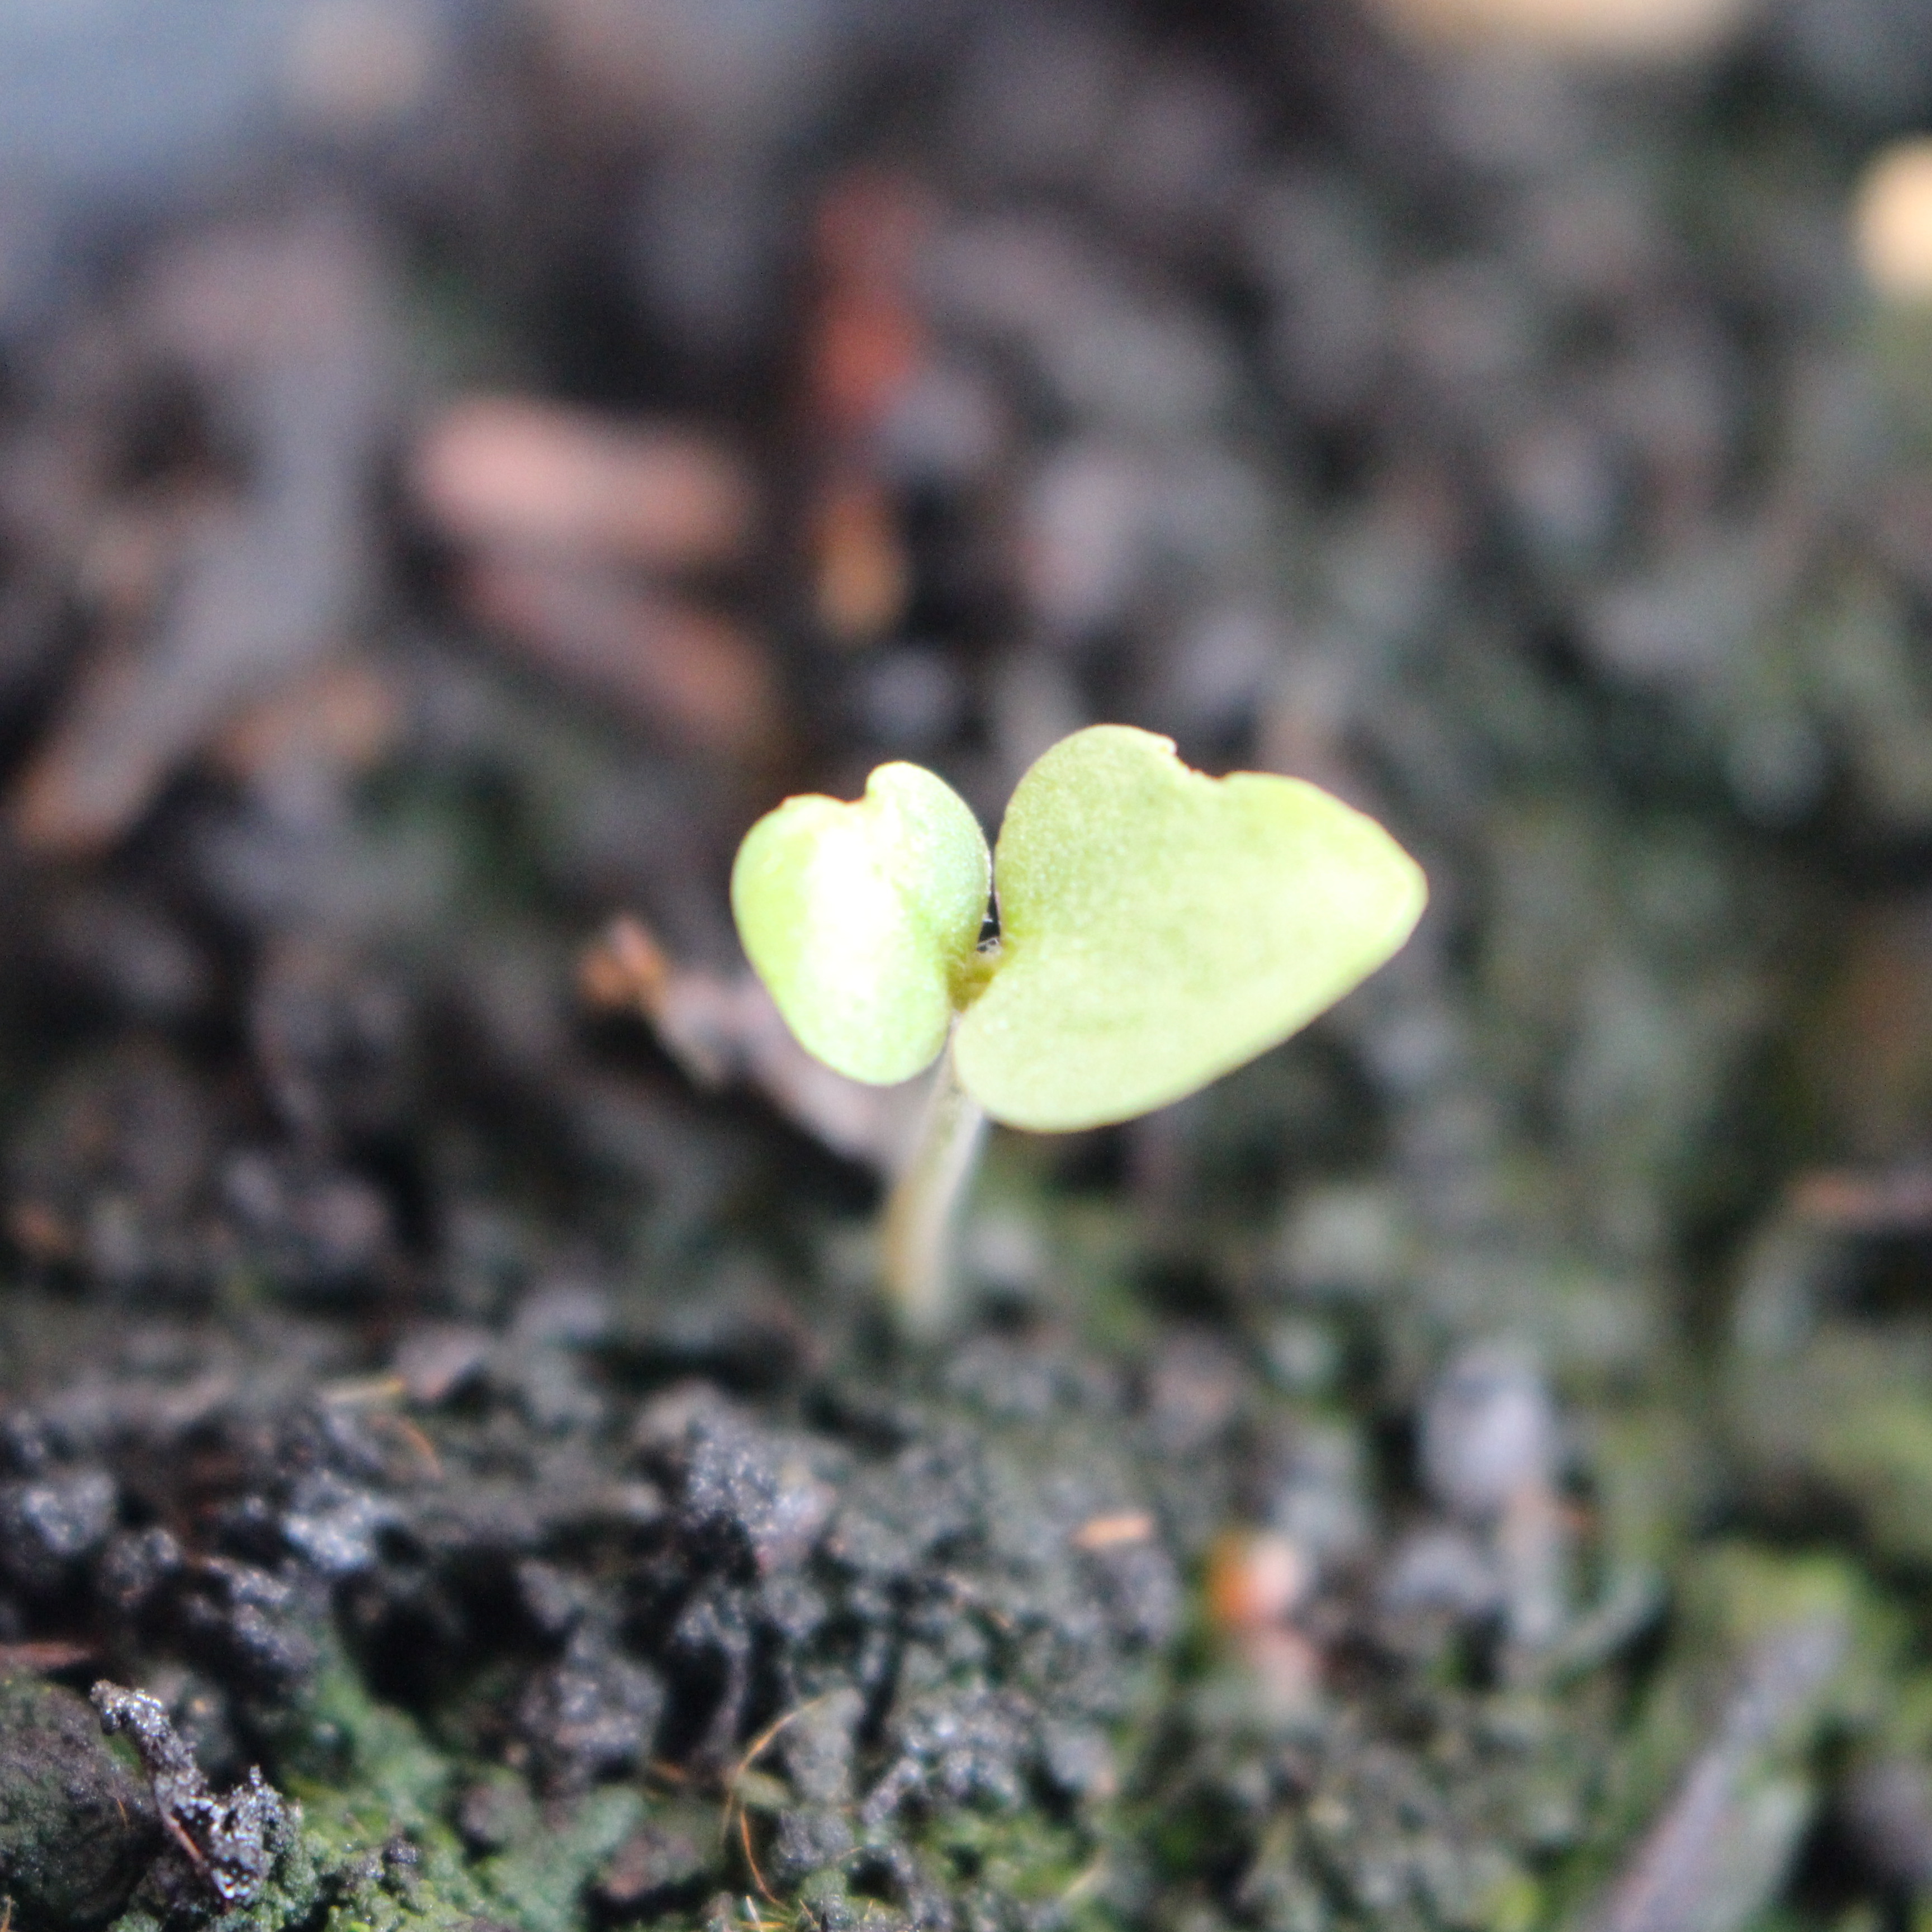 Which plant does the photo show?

Veronica persica
